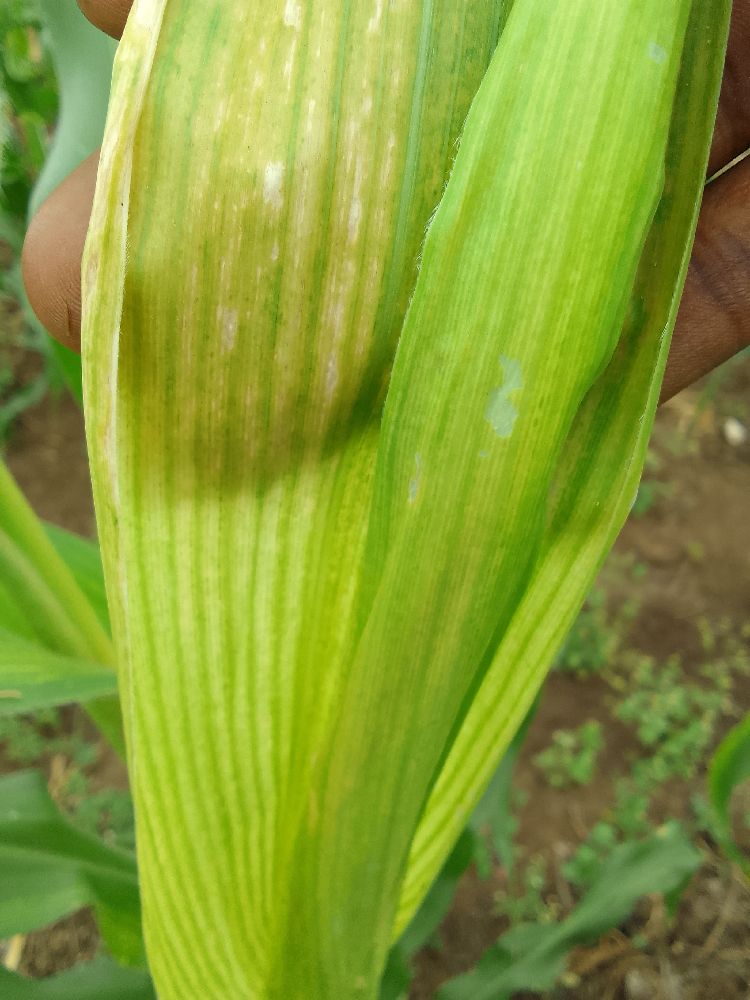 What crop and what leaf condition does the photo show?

maize, maize lethal necrosis
